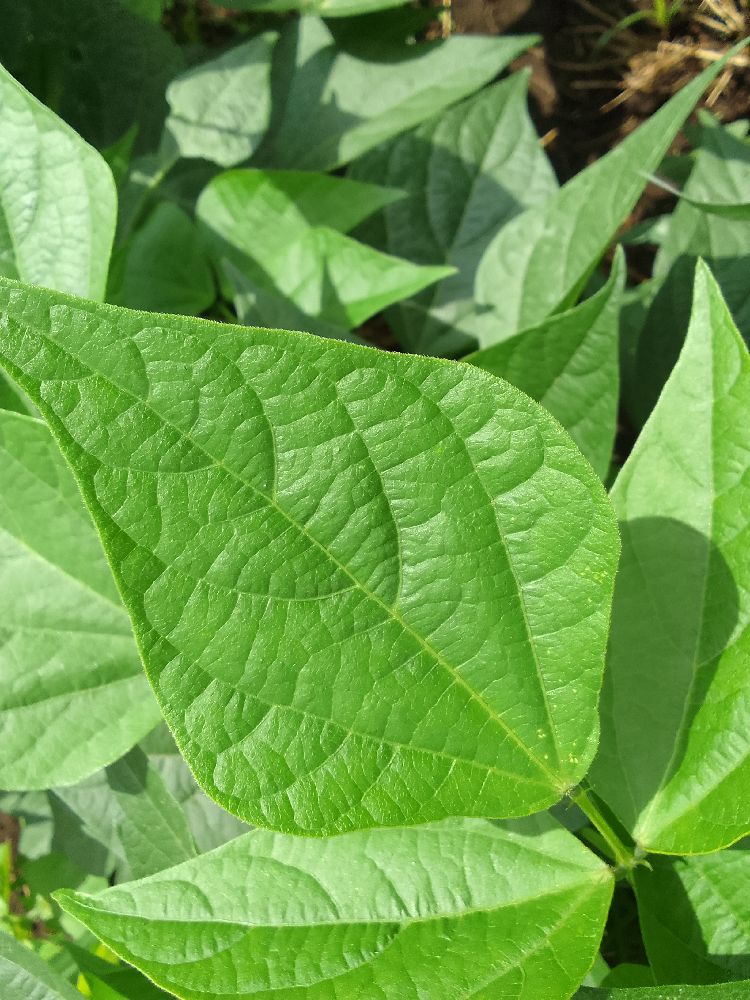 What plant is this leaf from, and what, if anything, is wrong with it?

common bean, healthy
